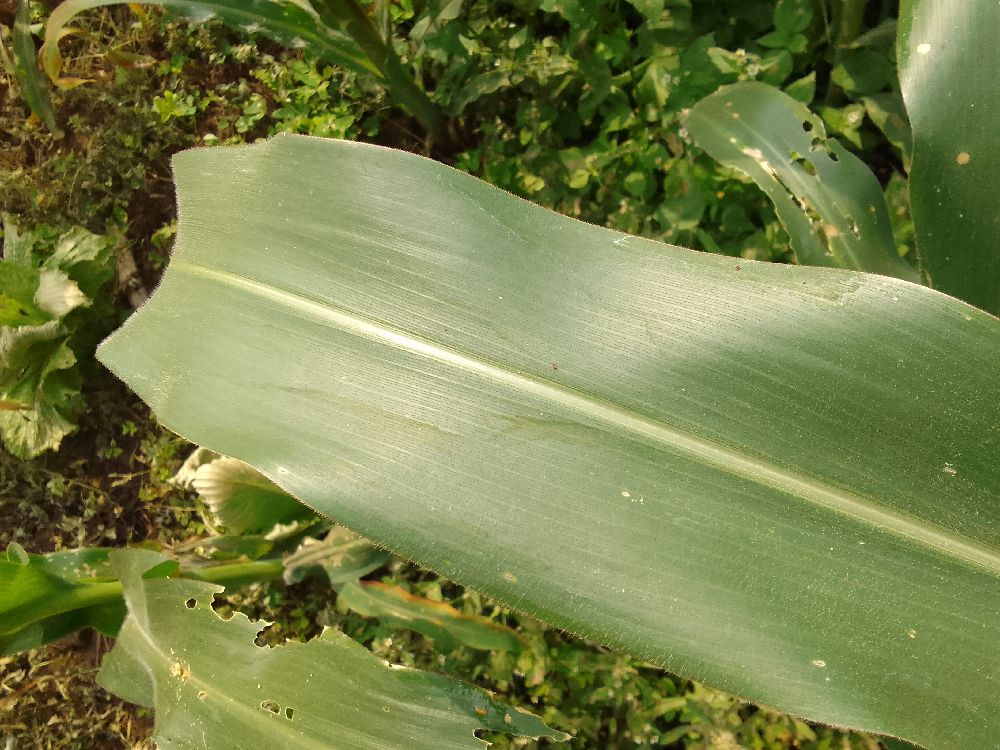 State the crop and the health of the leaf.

maize, healthy
